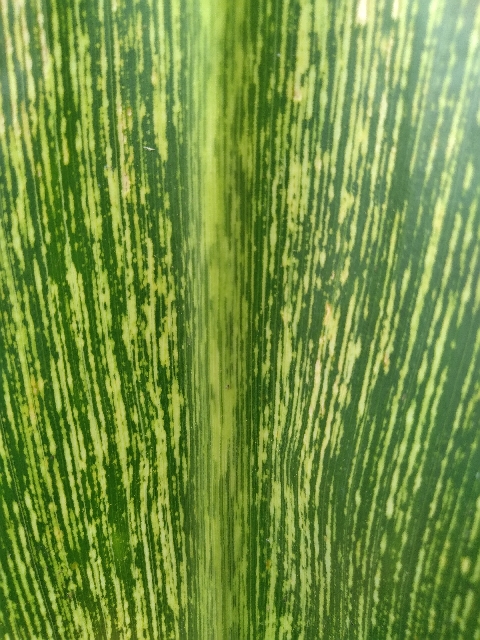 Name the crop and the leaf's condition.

maize, maize streak virus
